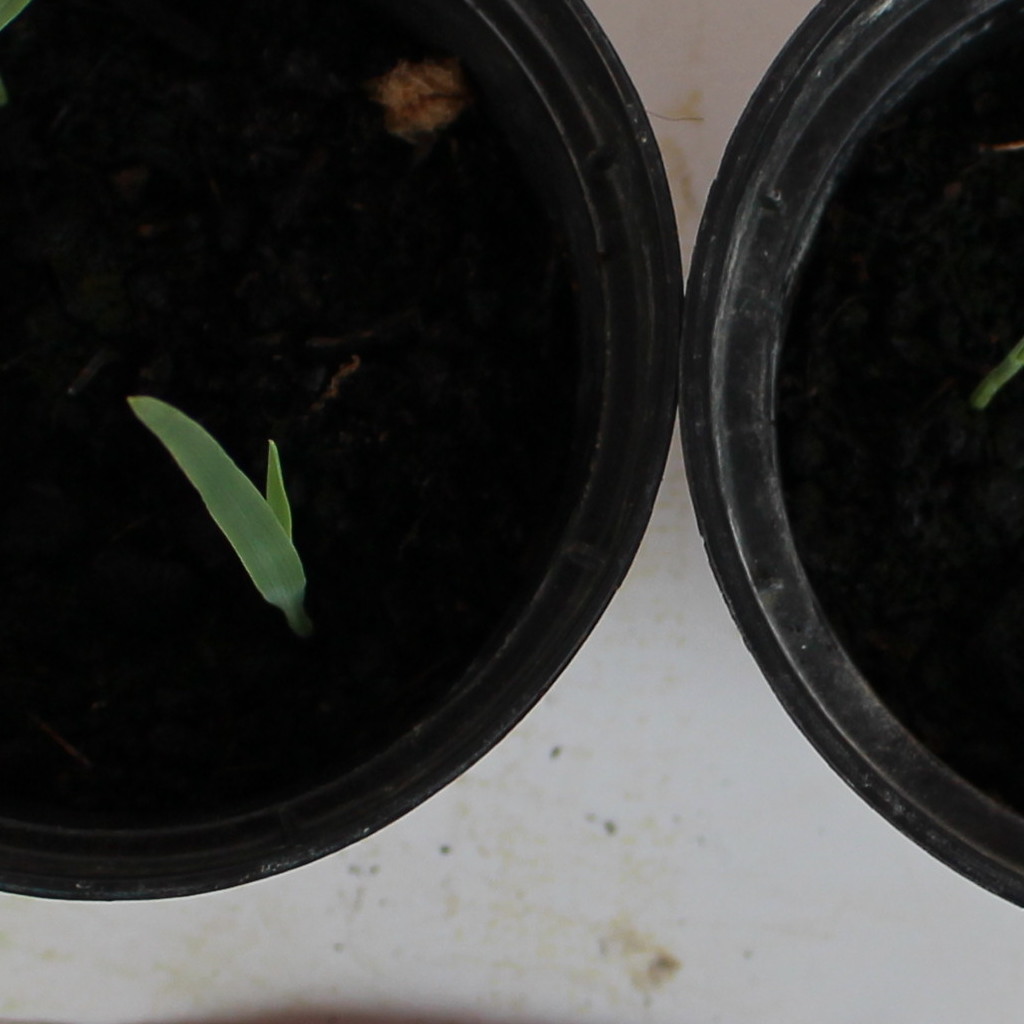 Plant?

Avena sterilis
